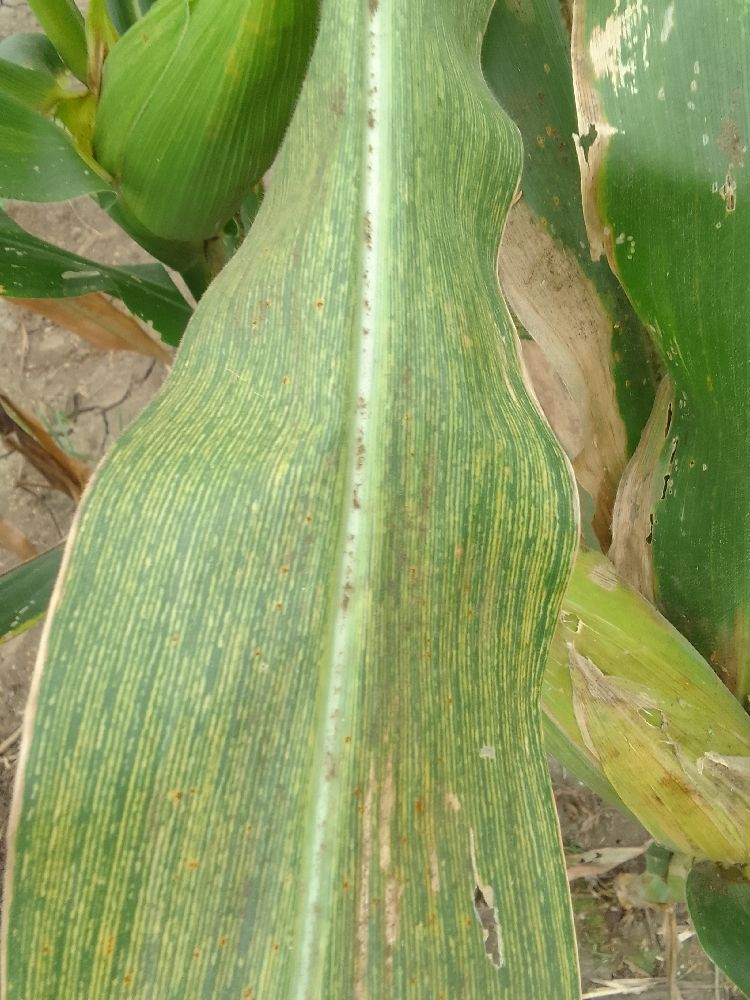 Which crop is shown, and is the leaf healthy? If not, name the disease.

maize, maize streak virus
